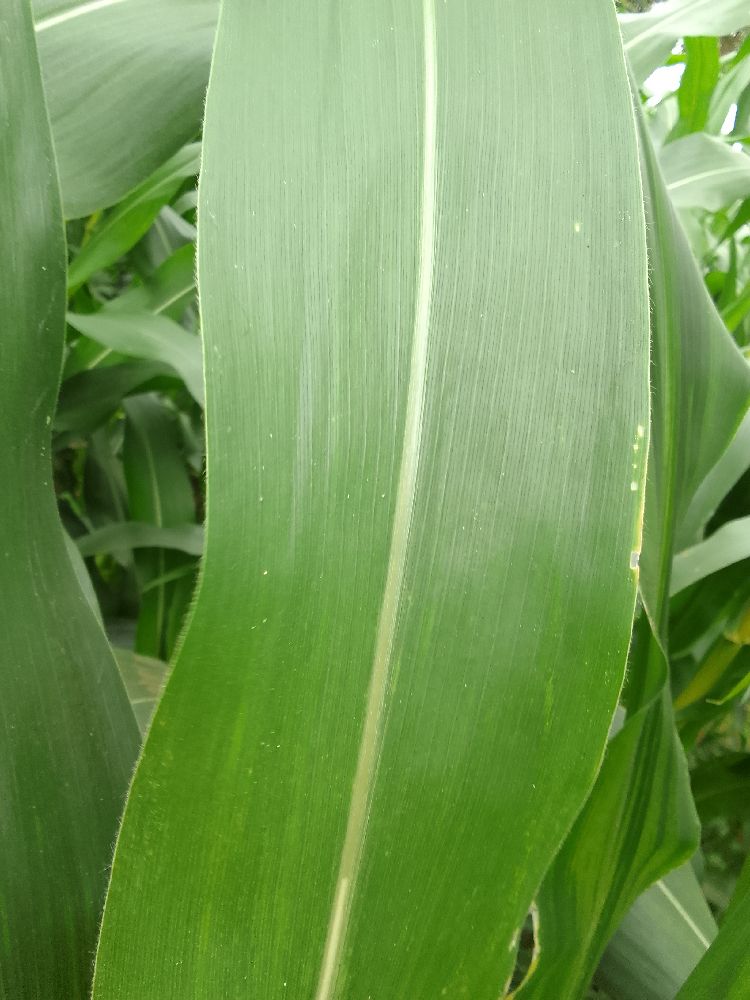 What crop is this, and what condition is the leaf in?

maize, healthy
